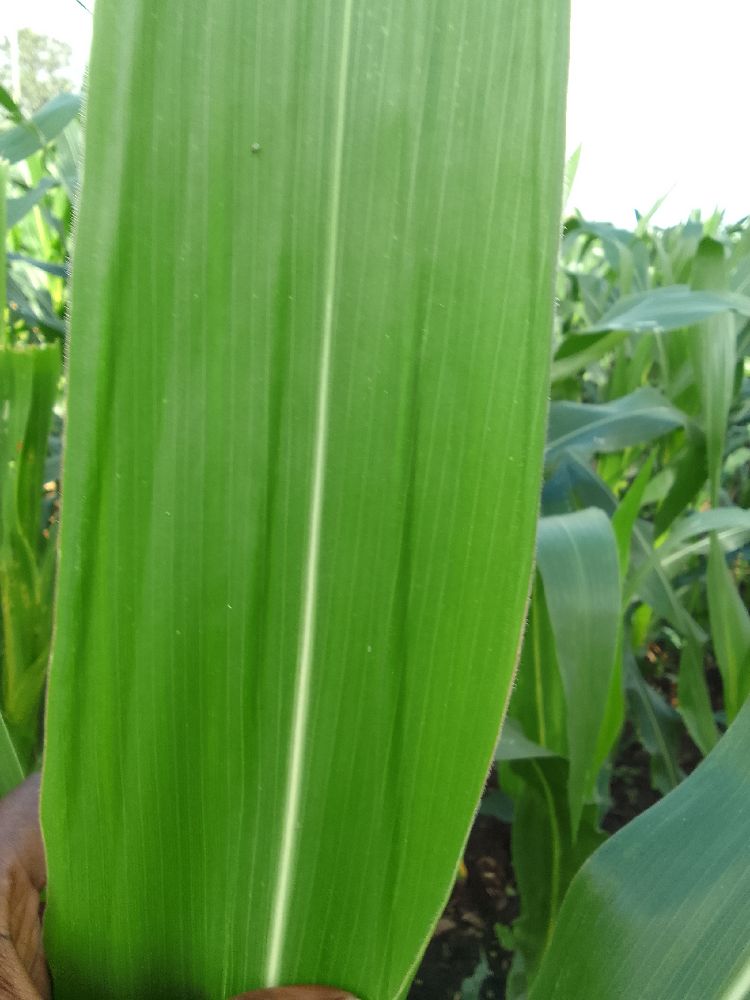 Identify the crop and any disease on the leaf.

maize, healthy
